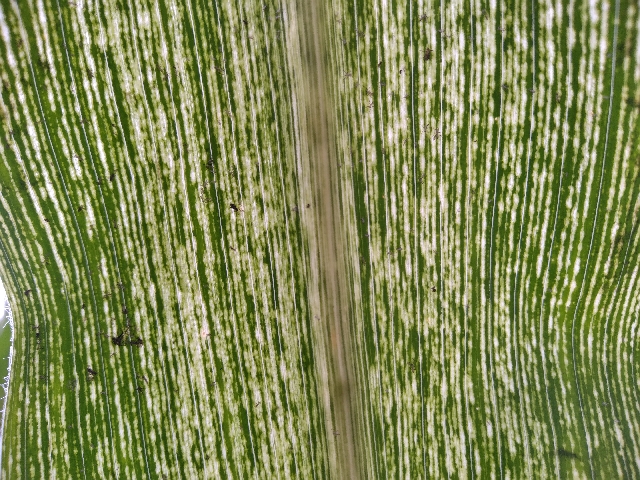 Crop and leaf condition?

maize, maize streak virus
